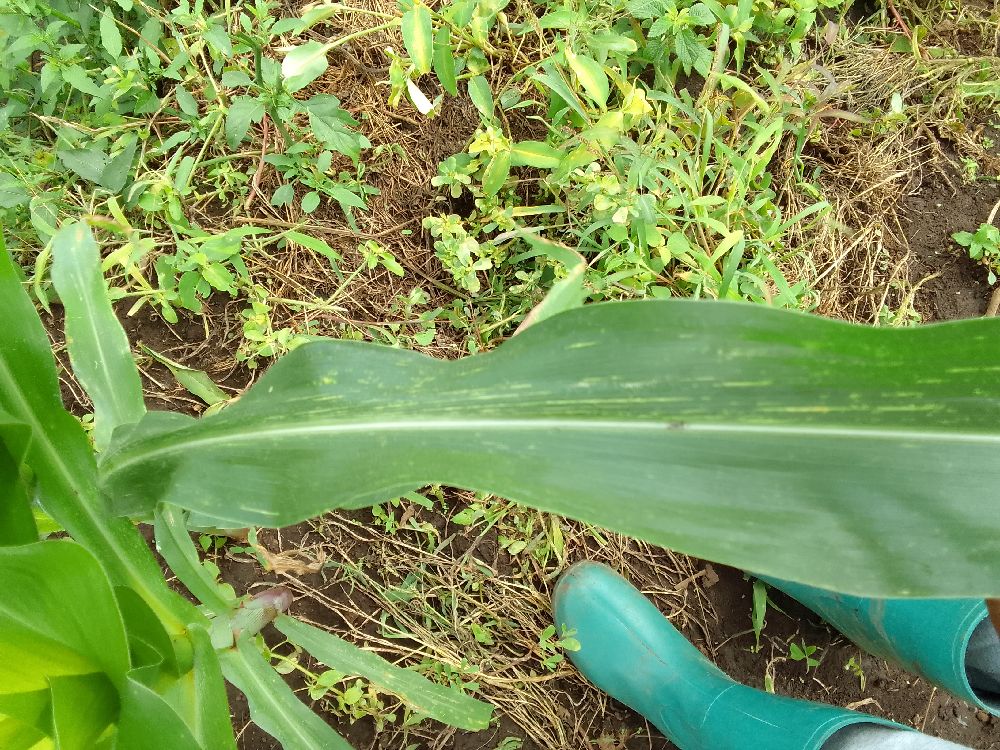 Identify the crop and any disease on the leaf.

maize, maize streak virus
